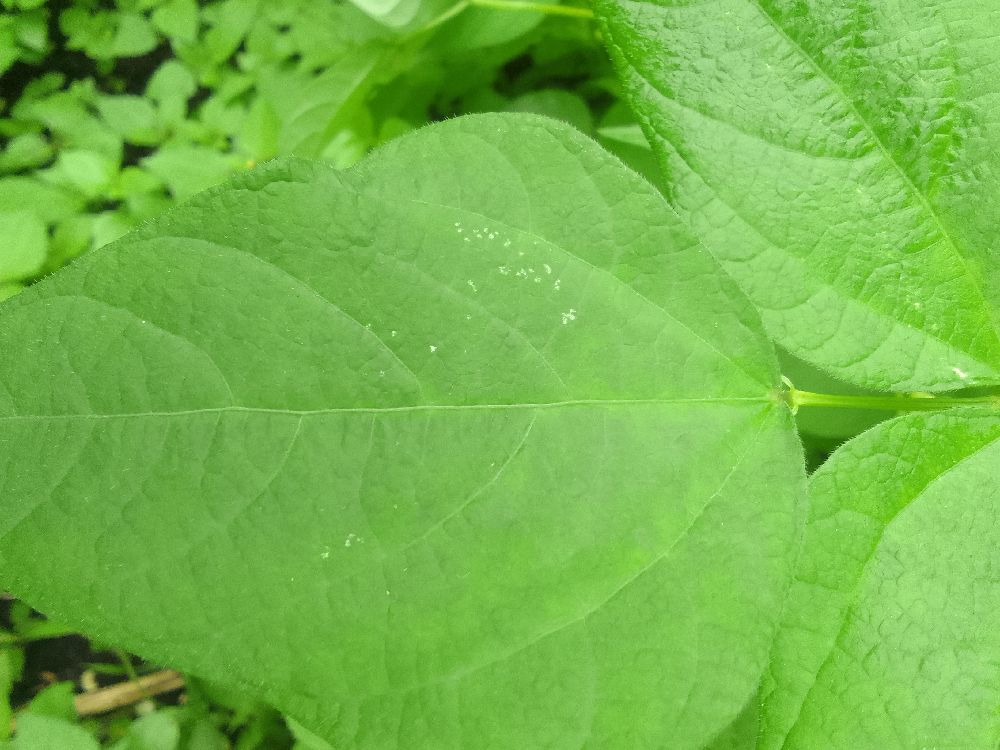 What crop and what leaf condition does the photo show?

common bean, healthy
